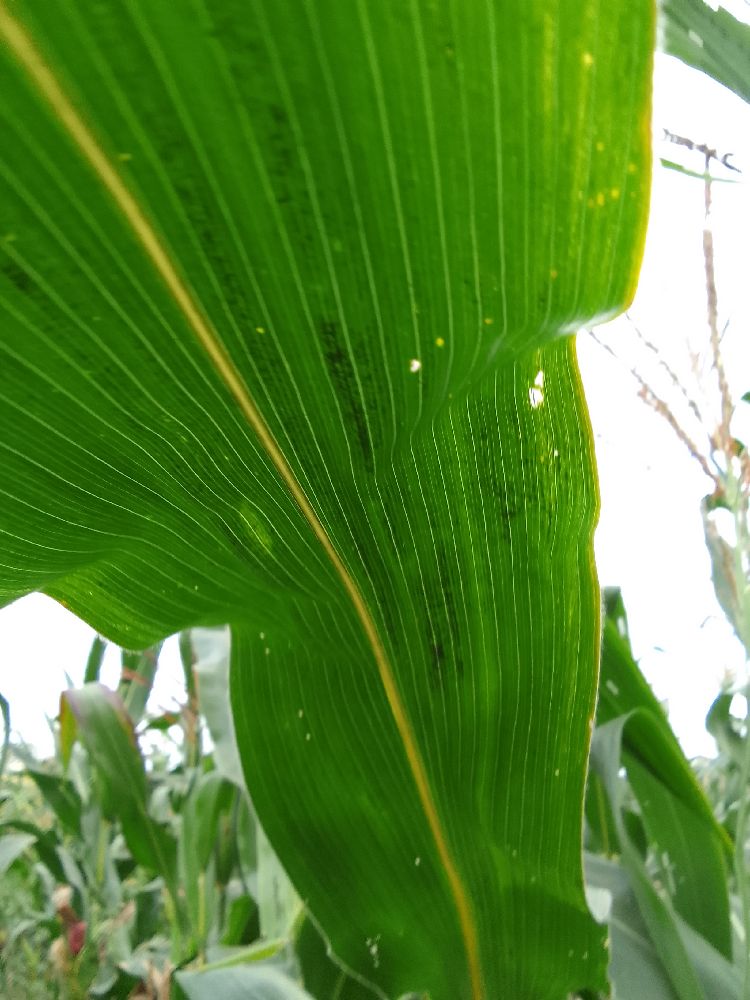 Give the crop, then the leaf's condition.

maize, healthy
